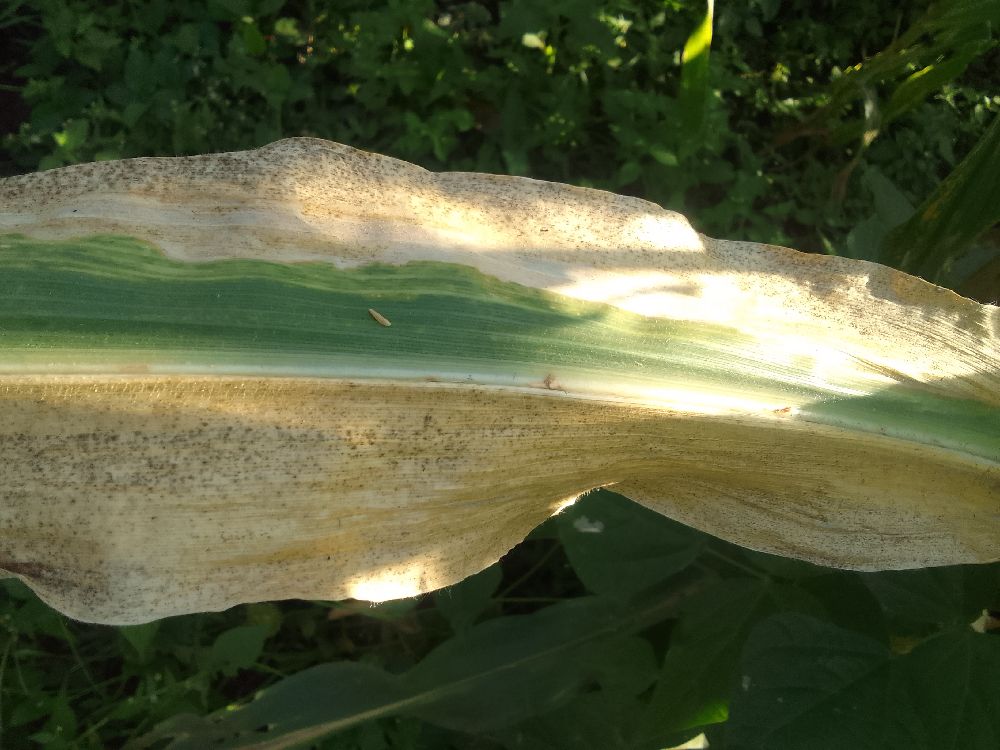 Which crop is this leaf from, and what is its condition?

maize, maize lethal necrosis
